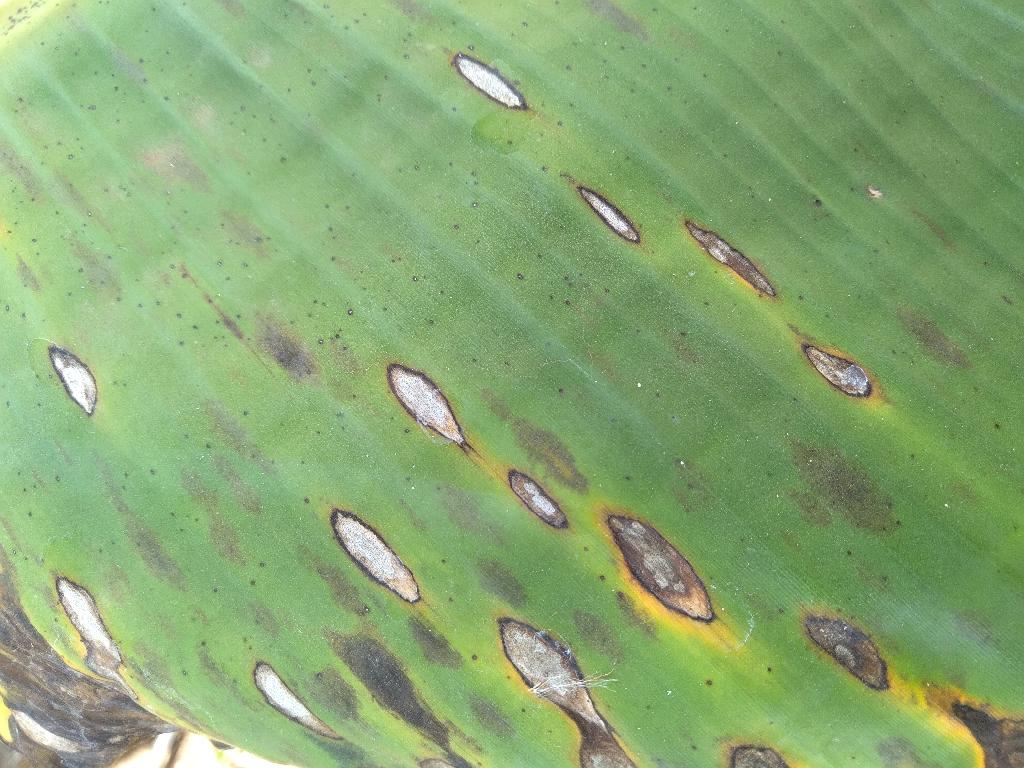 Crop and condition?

banana, black sigatoka
